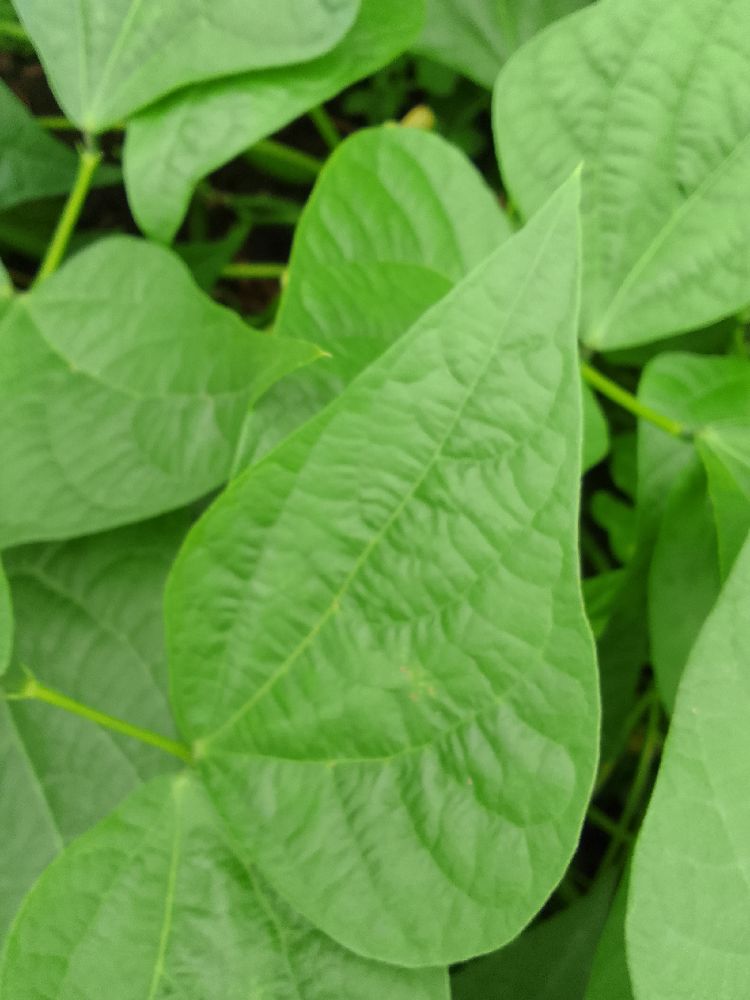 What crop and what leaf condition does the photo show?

common bean, healthy
